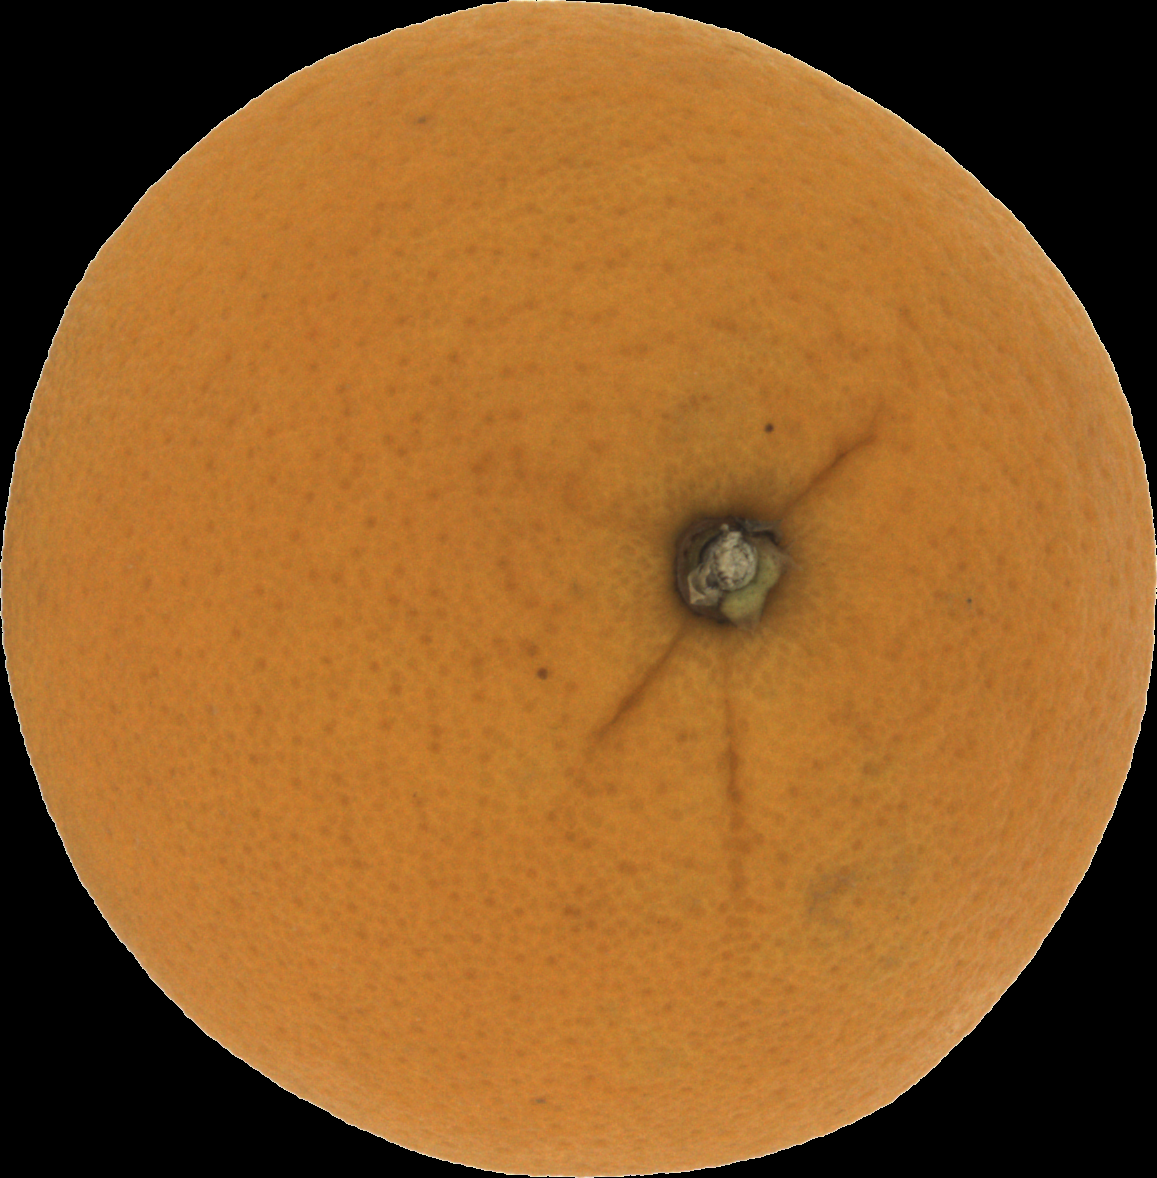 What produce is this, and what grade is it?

orange, good
